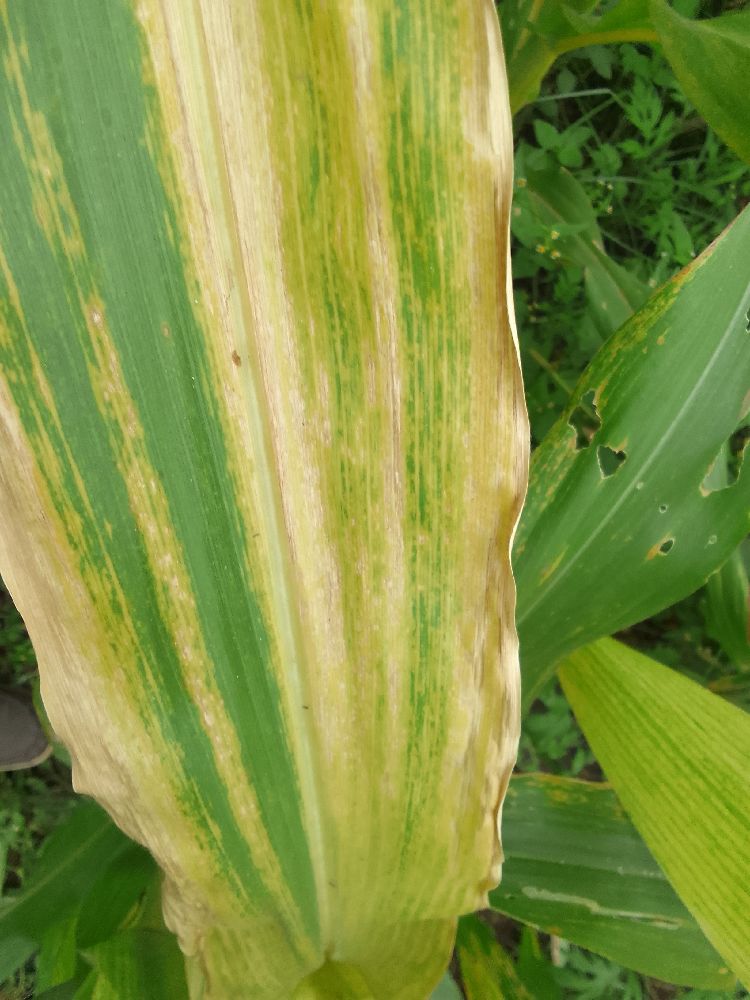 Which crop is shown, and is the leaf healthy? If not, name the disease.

maize, maize lethal necrosis
